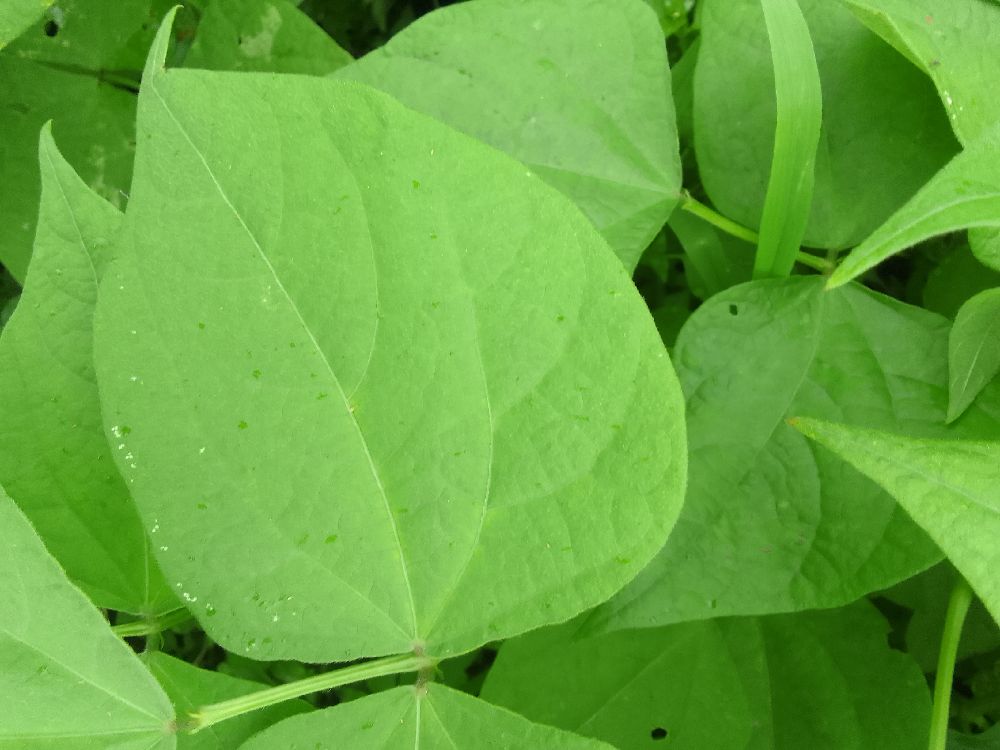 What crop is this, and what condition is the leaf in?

common bean, healthy
